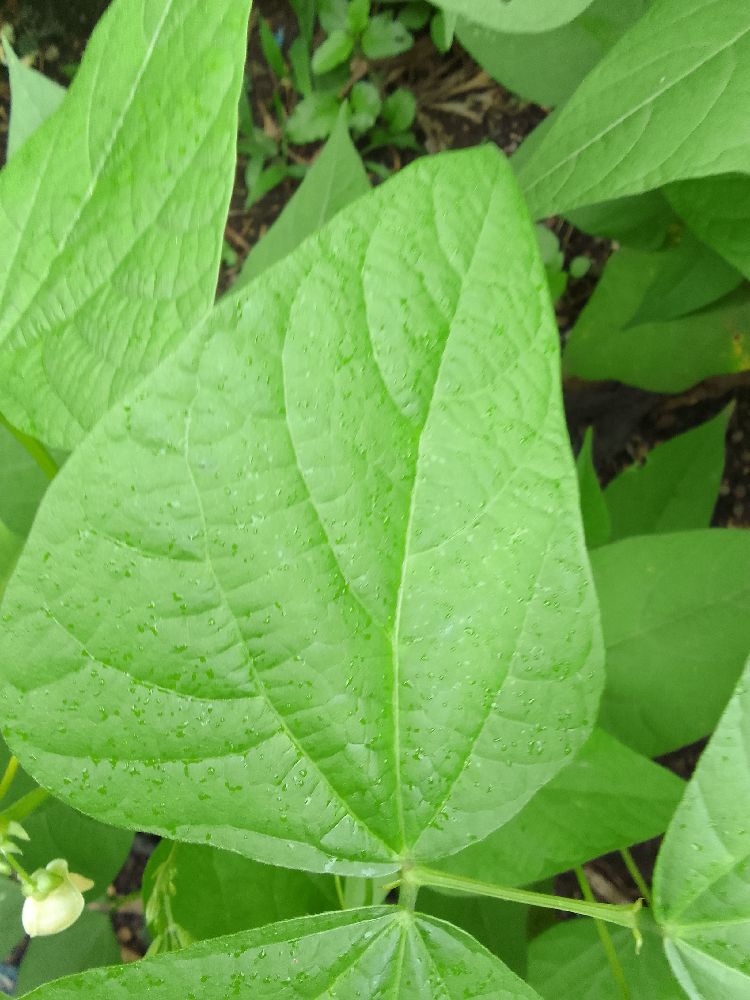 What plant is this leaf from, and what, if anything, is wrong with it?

common bean, healthy
